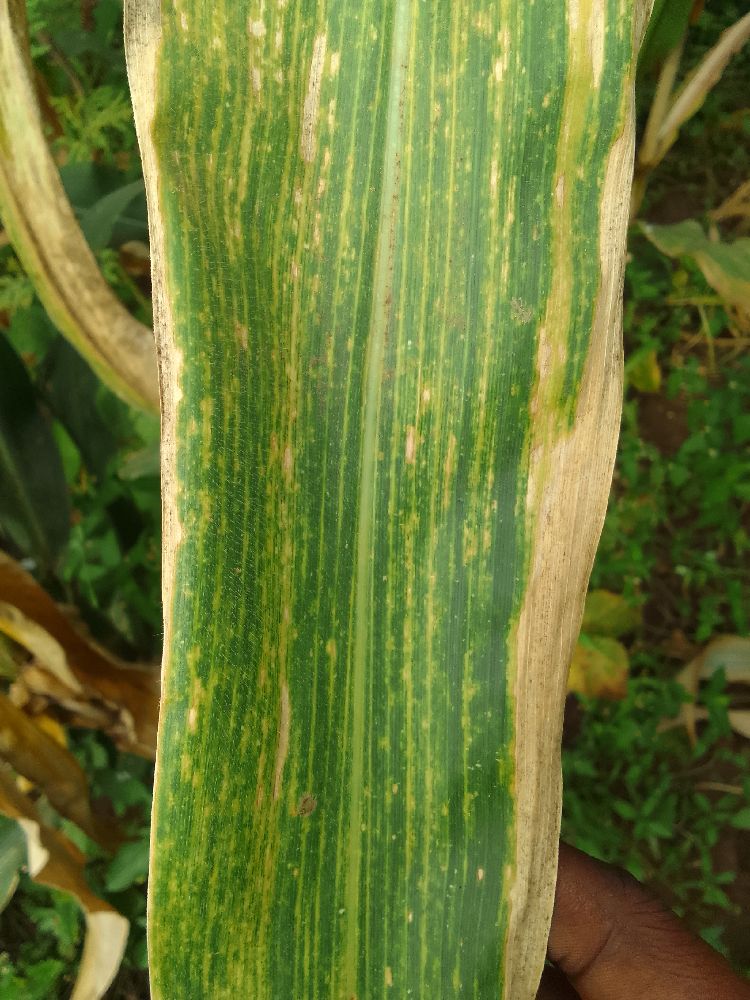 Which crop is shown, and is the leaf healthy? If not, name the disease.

maize, maize lethal necrosis
